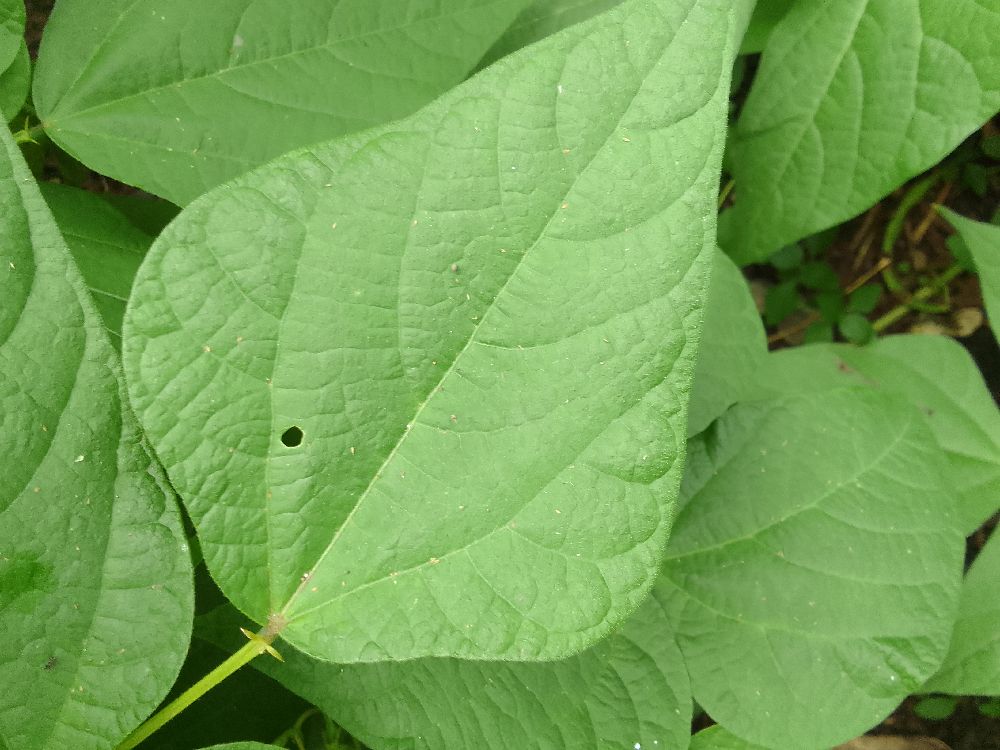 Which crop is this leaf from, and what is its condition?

common bean, healthy
